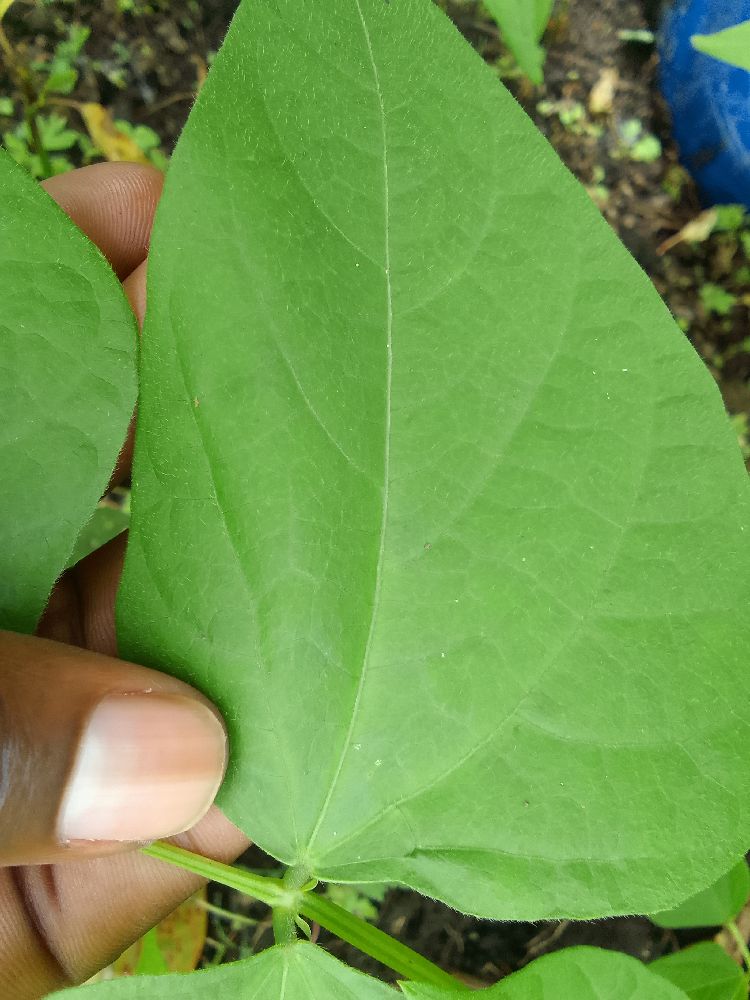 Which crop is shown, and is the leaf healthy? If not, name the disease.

common bean, healthy
